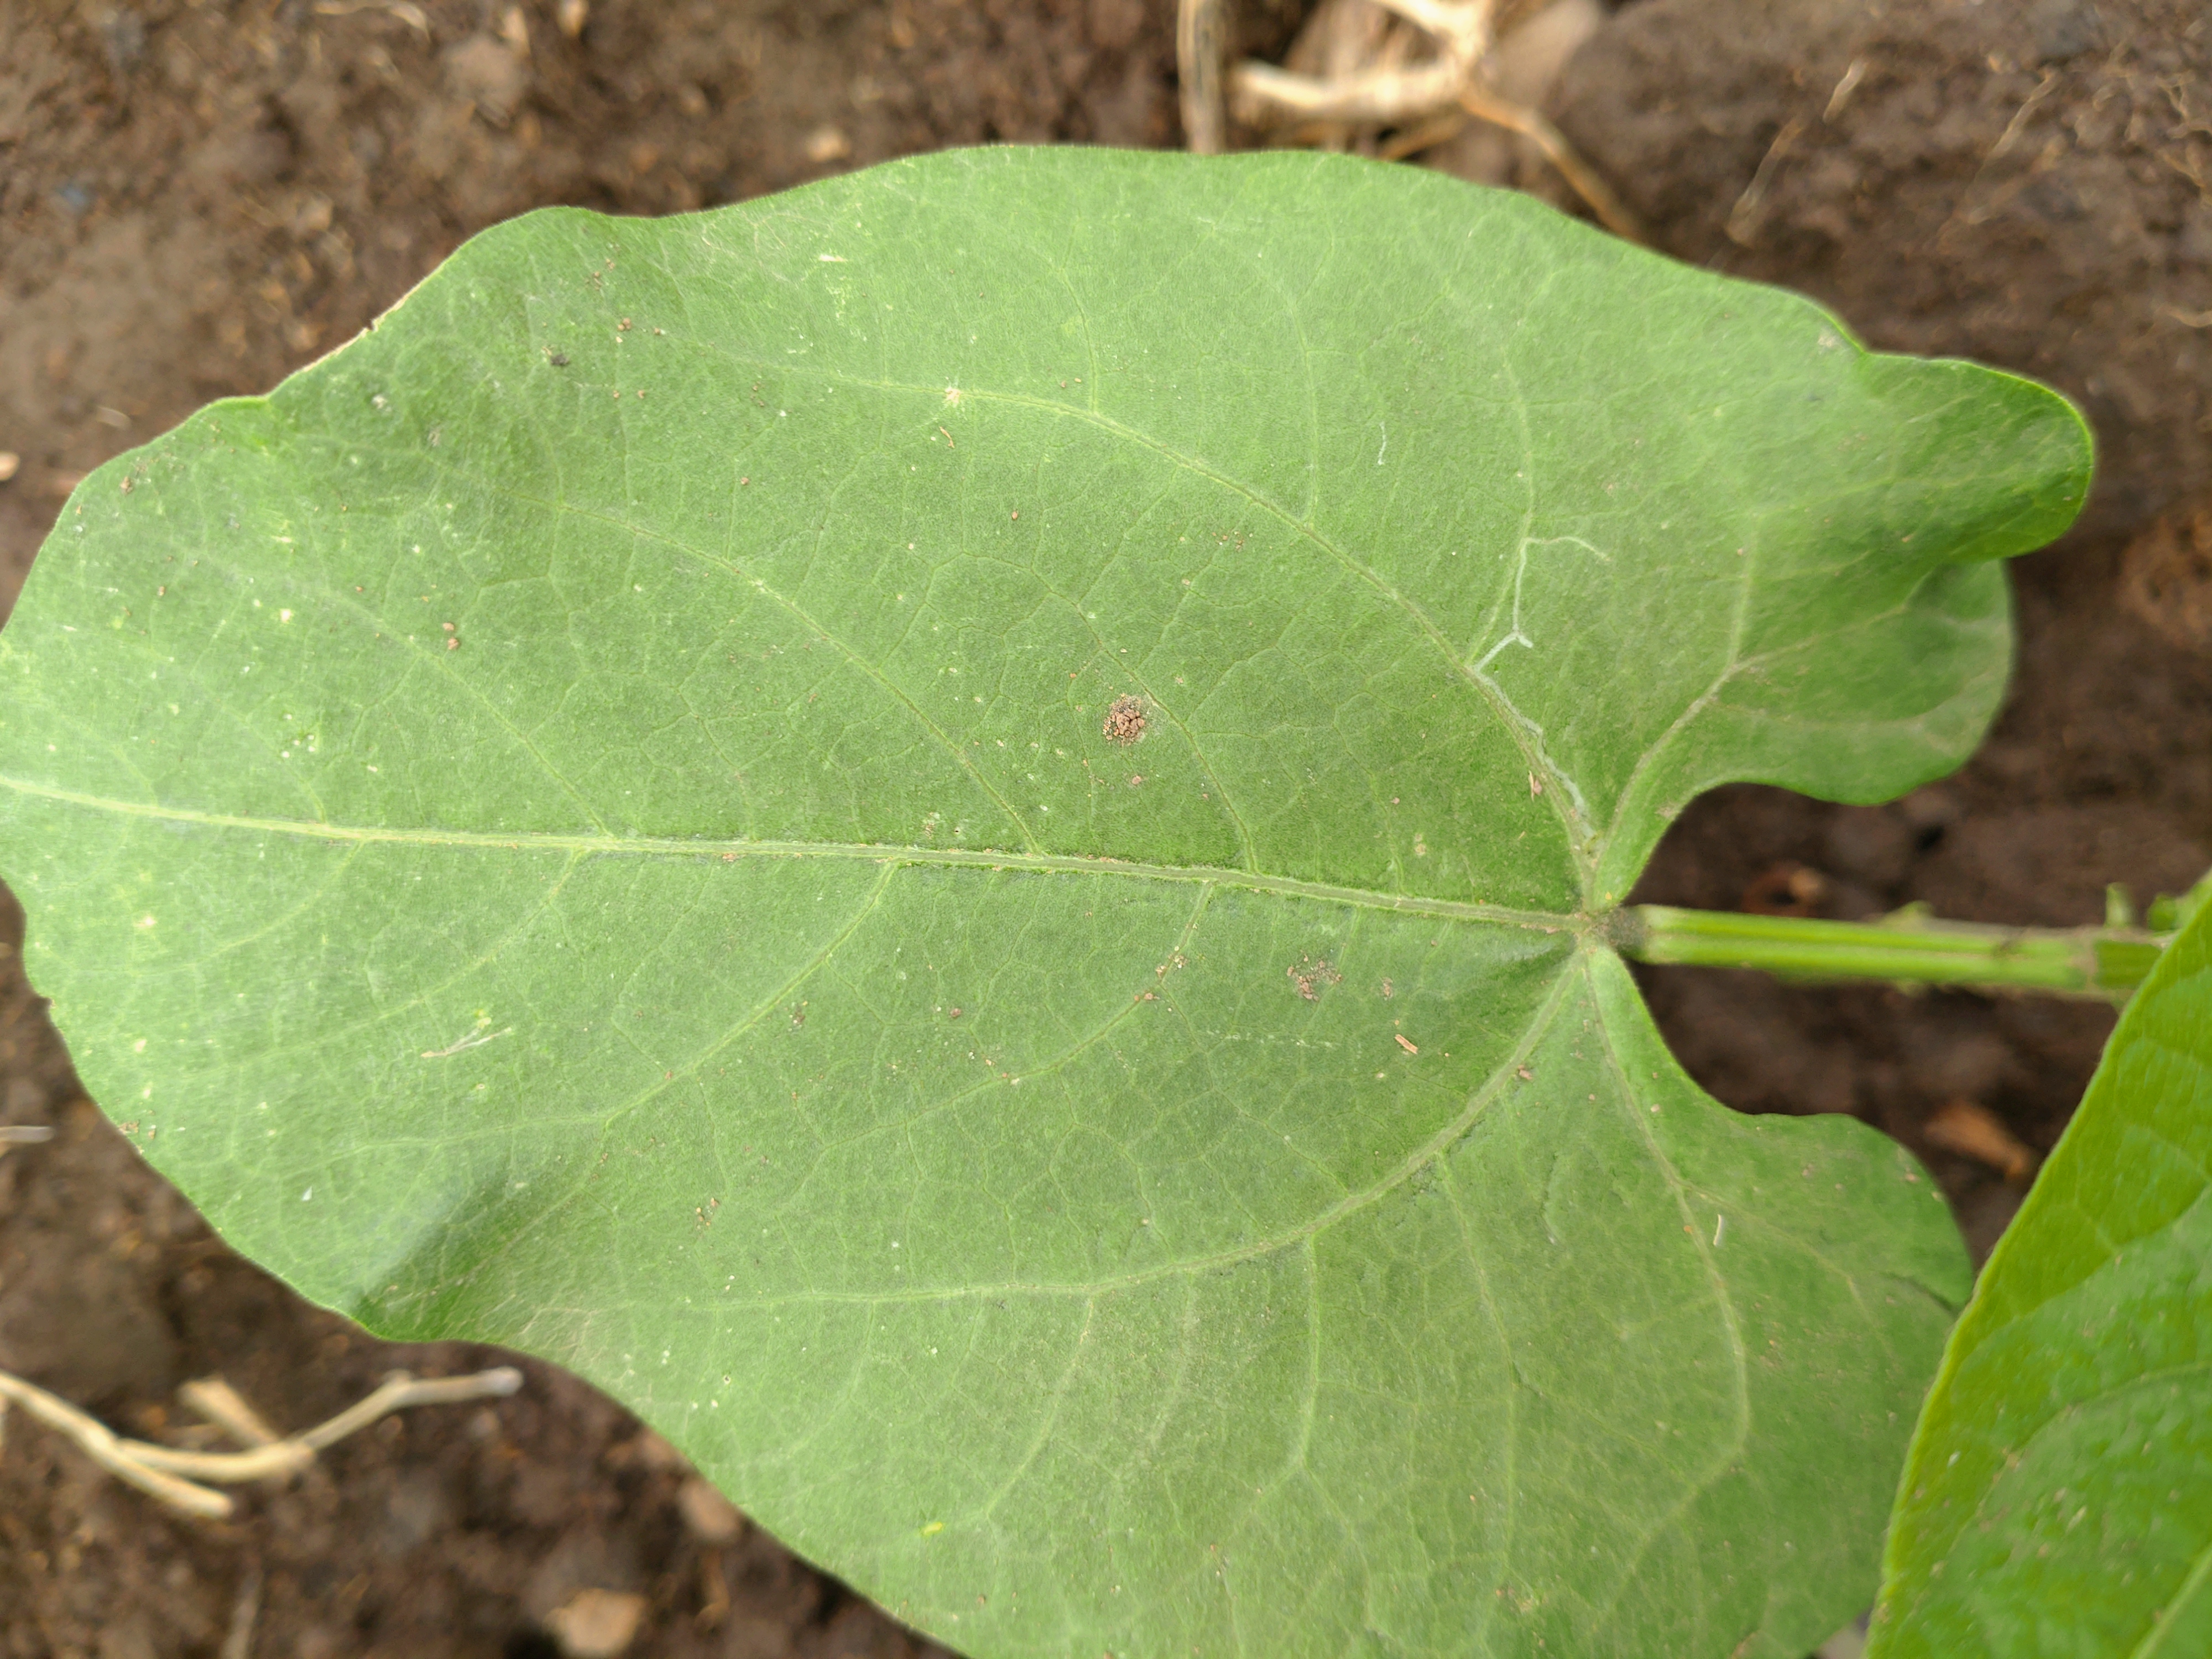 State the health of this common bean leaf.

healthy
